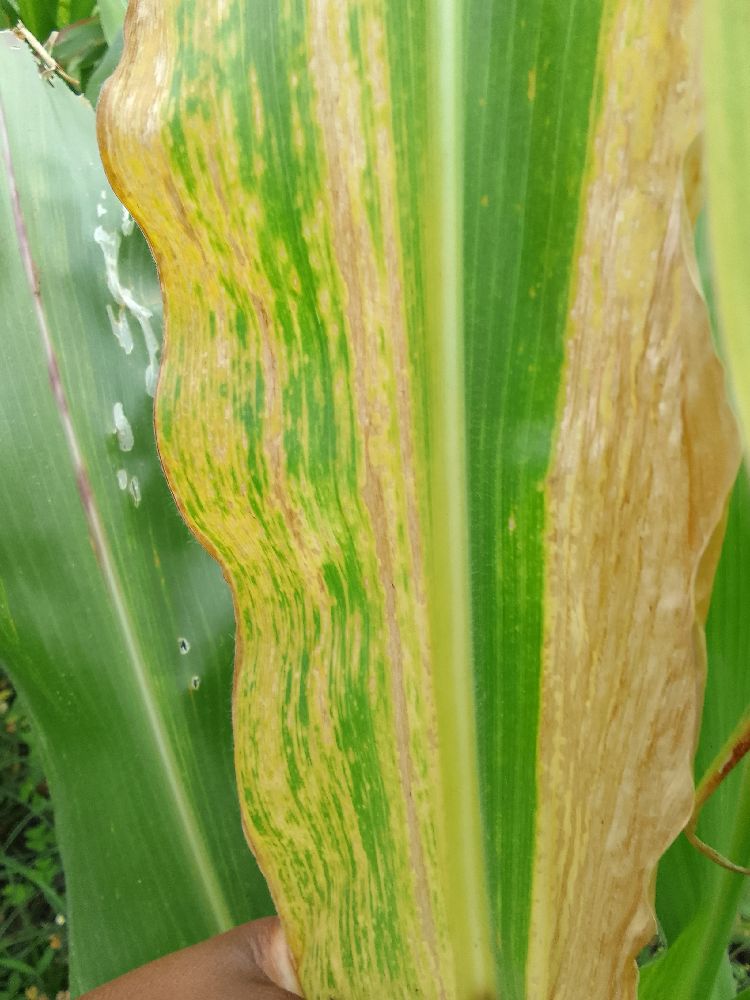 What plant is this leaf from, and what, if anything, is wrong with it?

maize, maize lethal necrosis
